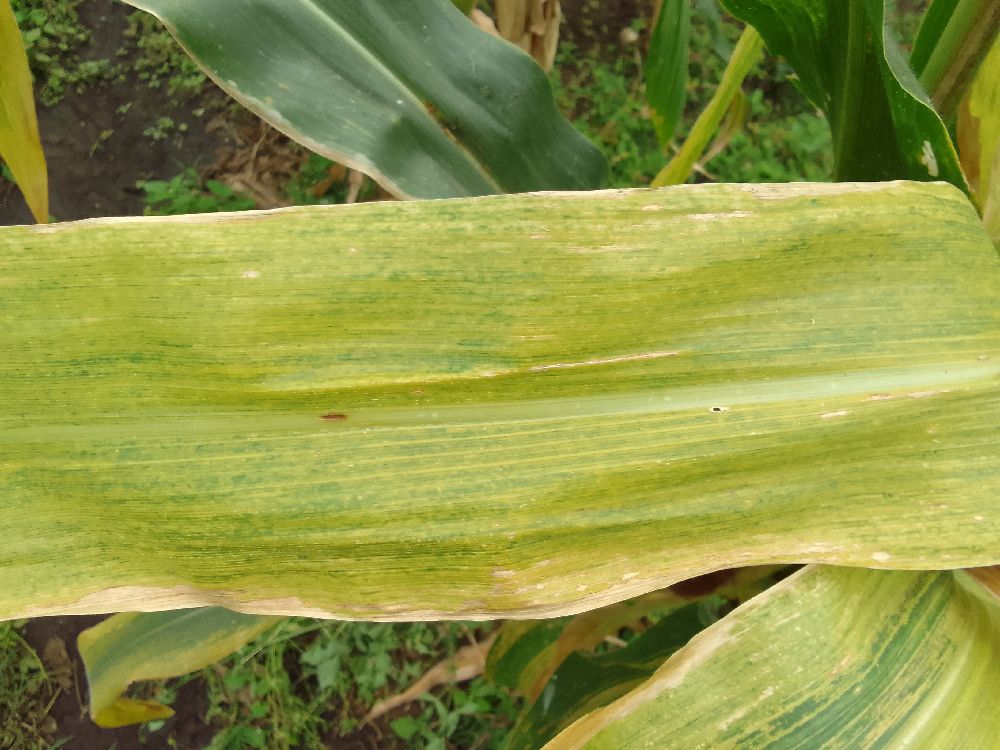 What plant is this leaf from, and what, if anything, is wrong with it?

maize, maize lethal necrosis
